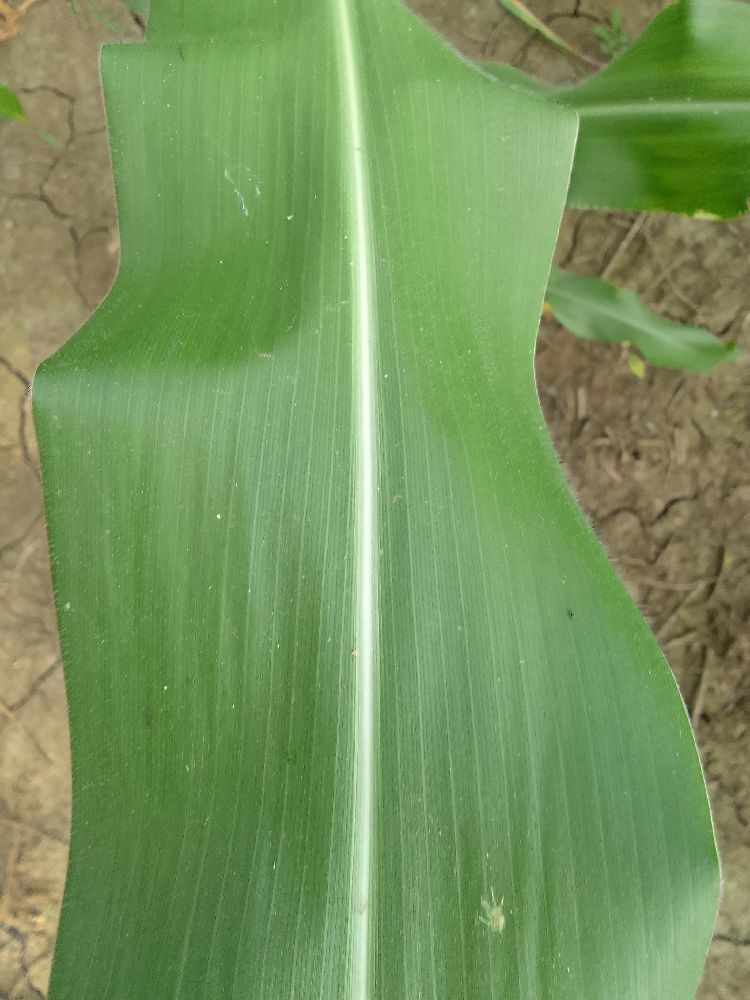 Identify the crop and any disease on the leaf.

maize, healthy
